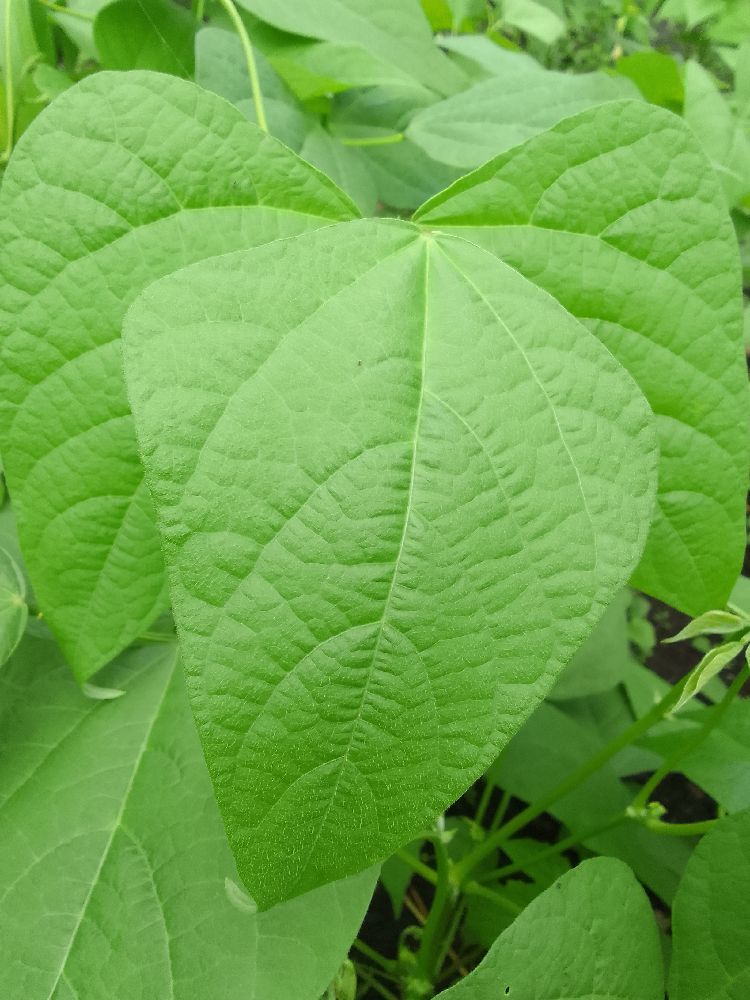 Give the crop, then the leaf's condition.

common bean, healthy
